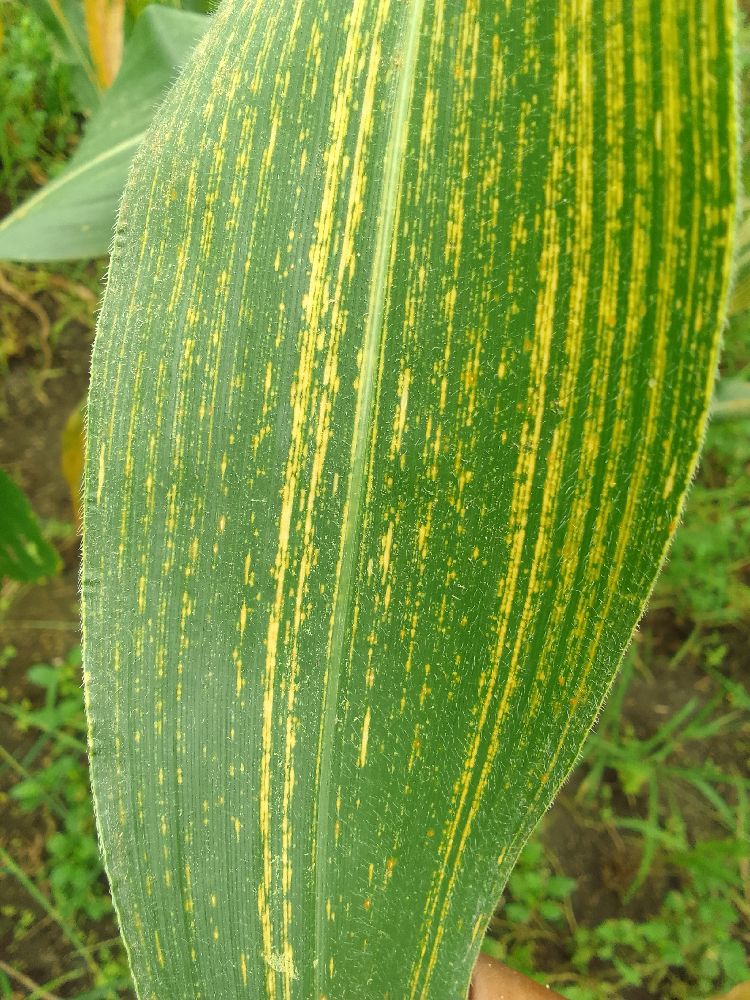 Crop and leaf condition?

maize, maize streak virus
